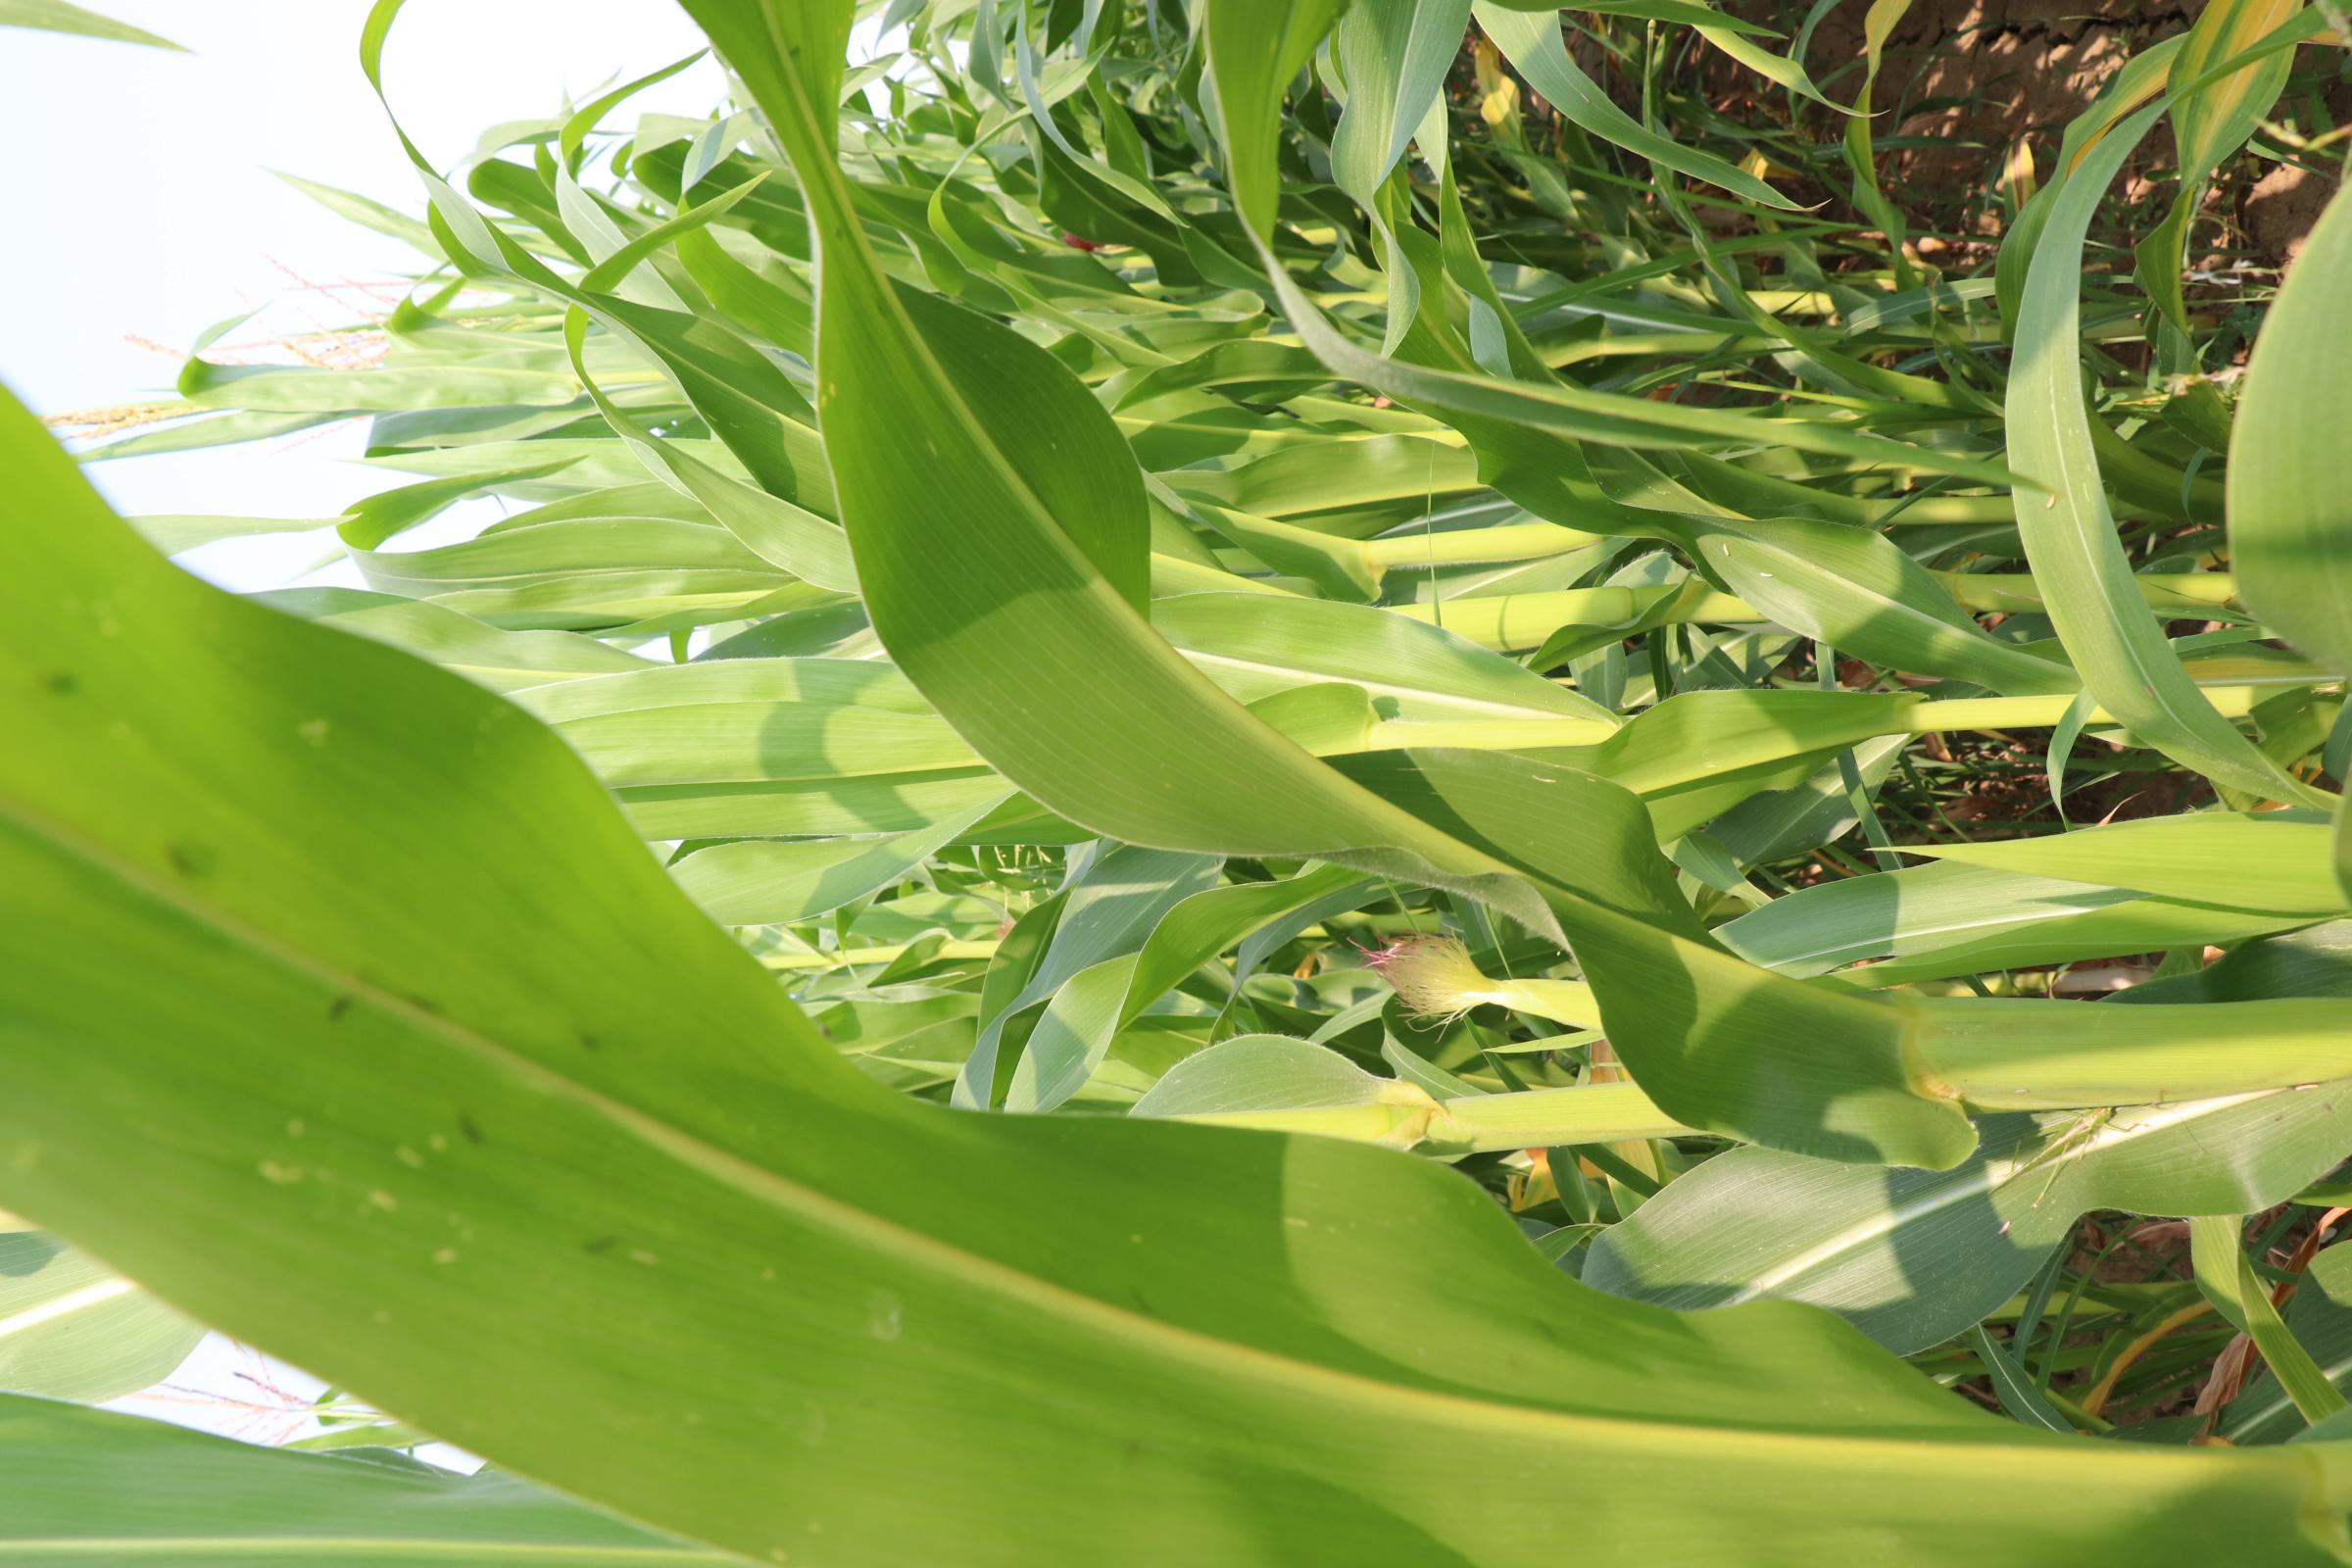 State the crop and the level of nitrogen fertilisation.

maize, reduced nitrogen fertilisation
